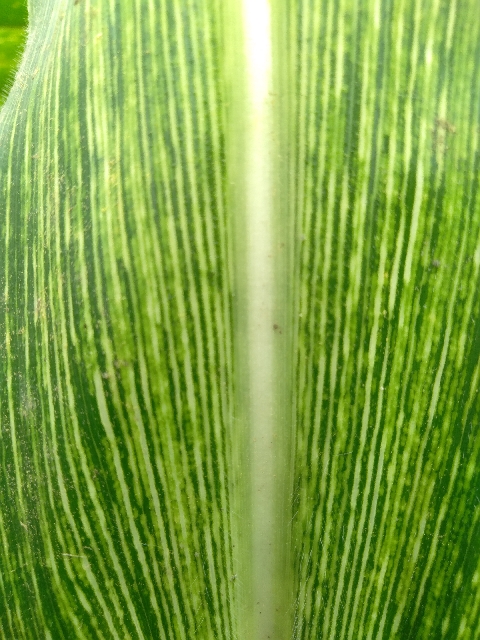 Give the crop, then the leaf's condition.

maize, maize streak virus
